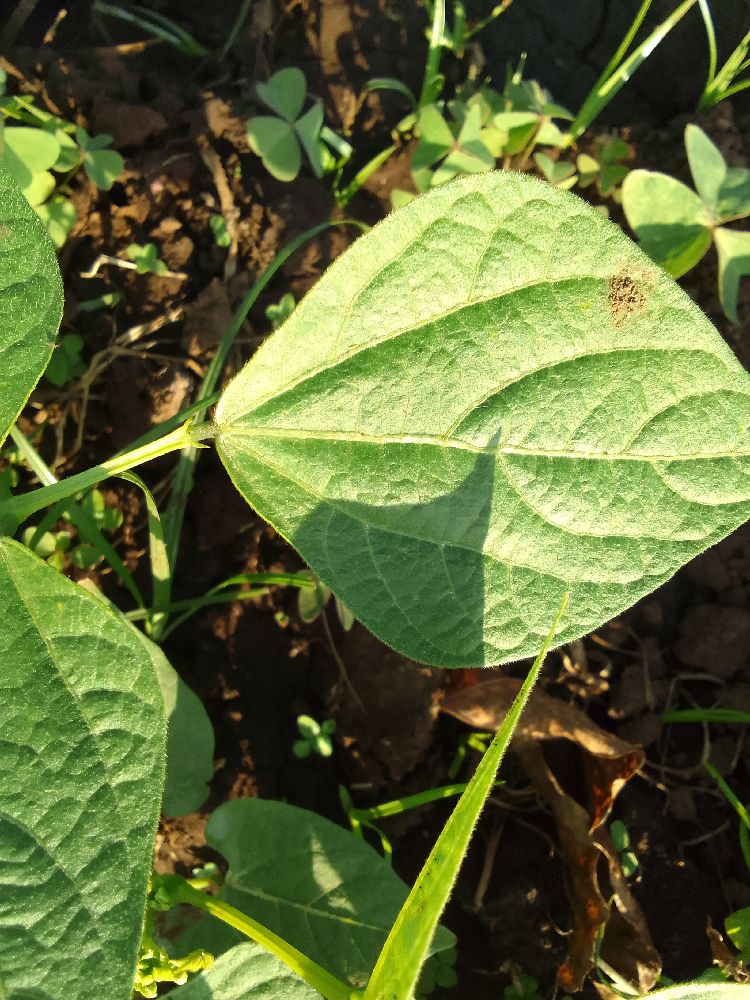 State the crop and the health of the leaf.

common bean, healthy
